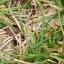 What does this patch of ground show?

grass
